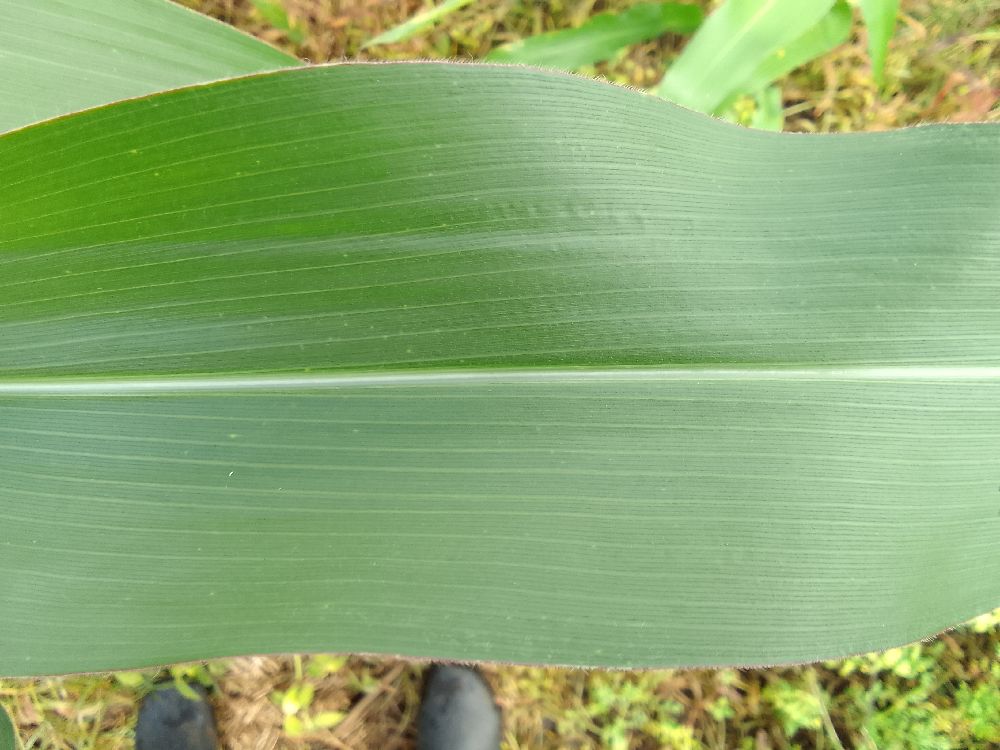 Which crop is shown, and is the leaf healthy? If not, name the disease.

maize, healthy
